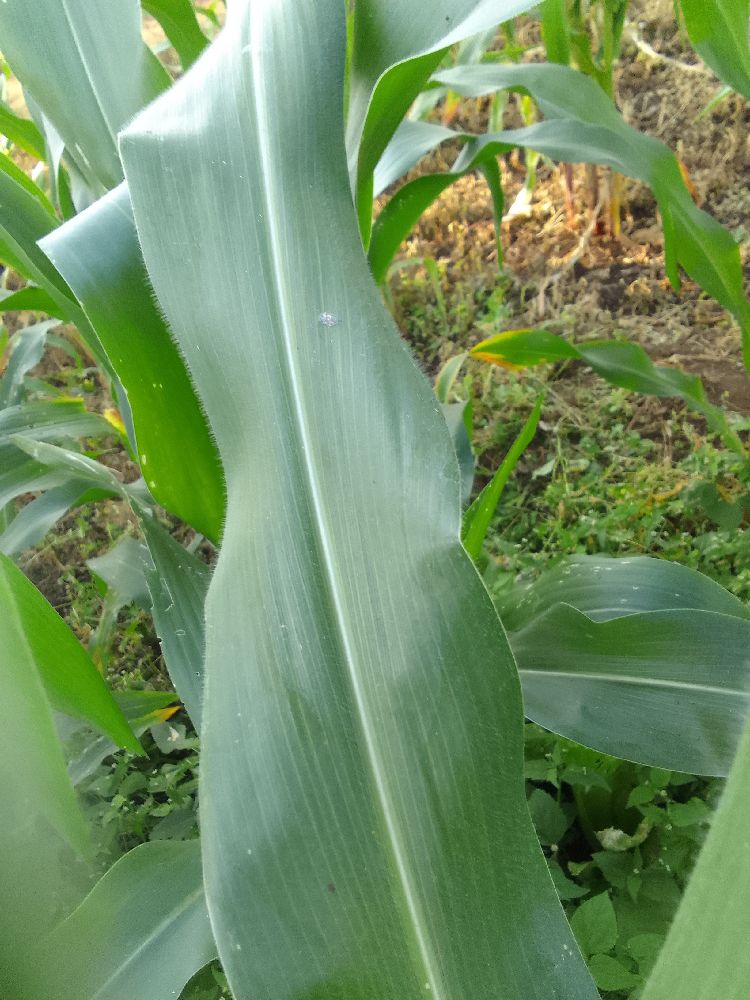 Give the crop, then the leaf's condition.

maize, healthy
